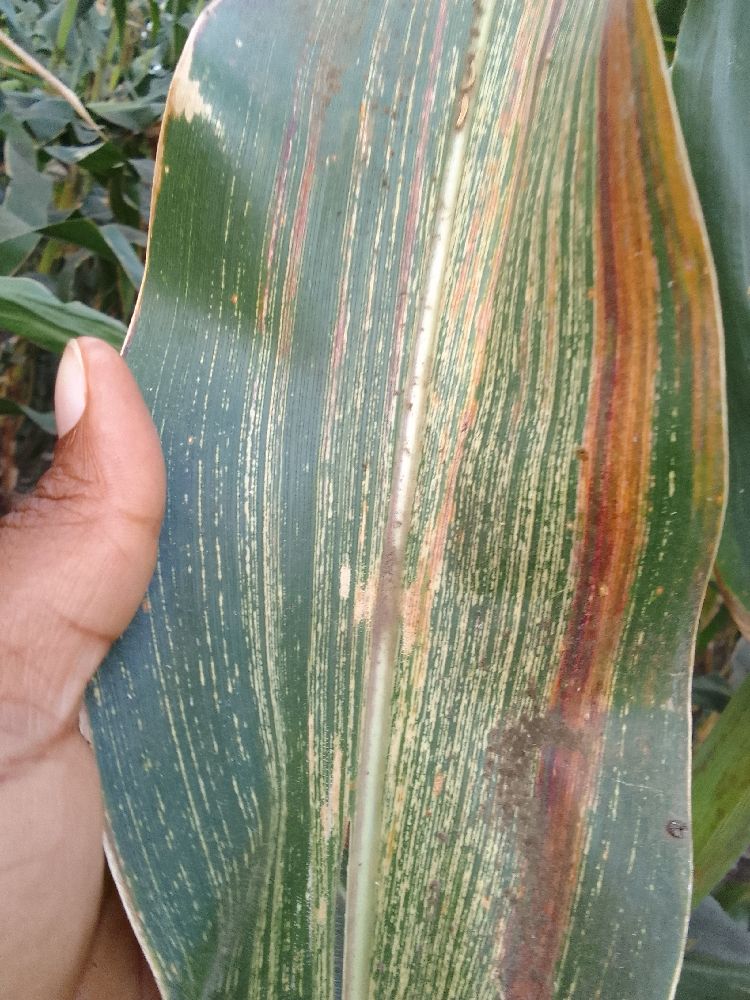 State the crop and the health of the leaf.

maize, maize streak virus
